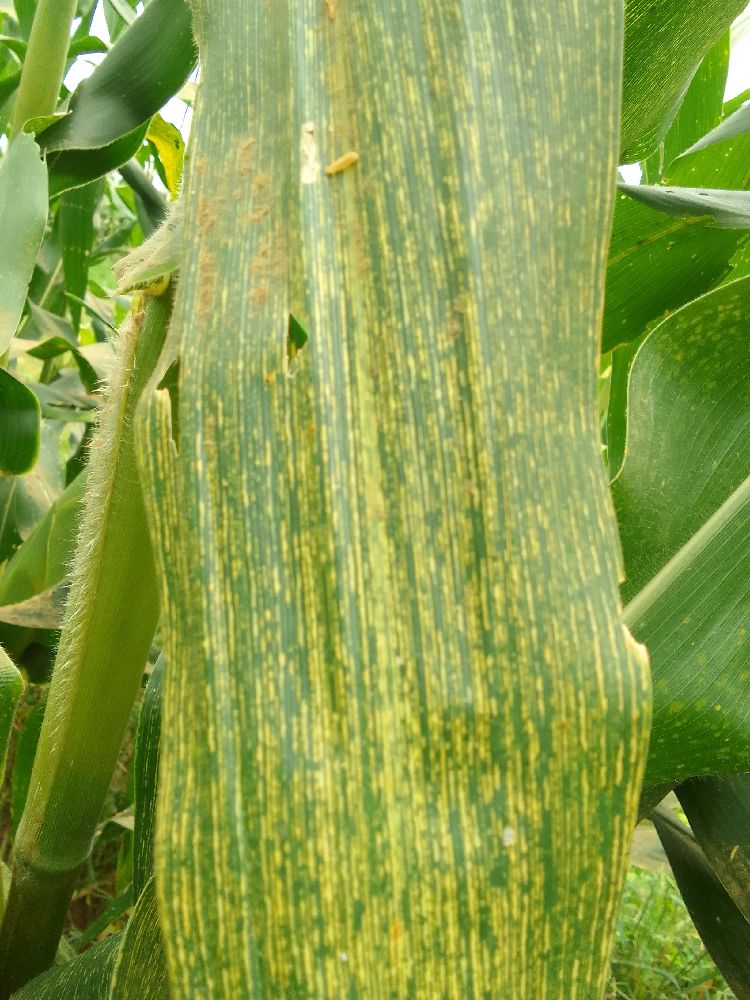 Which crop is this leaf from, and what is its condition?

maize, maize streak virus
